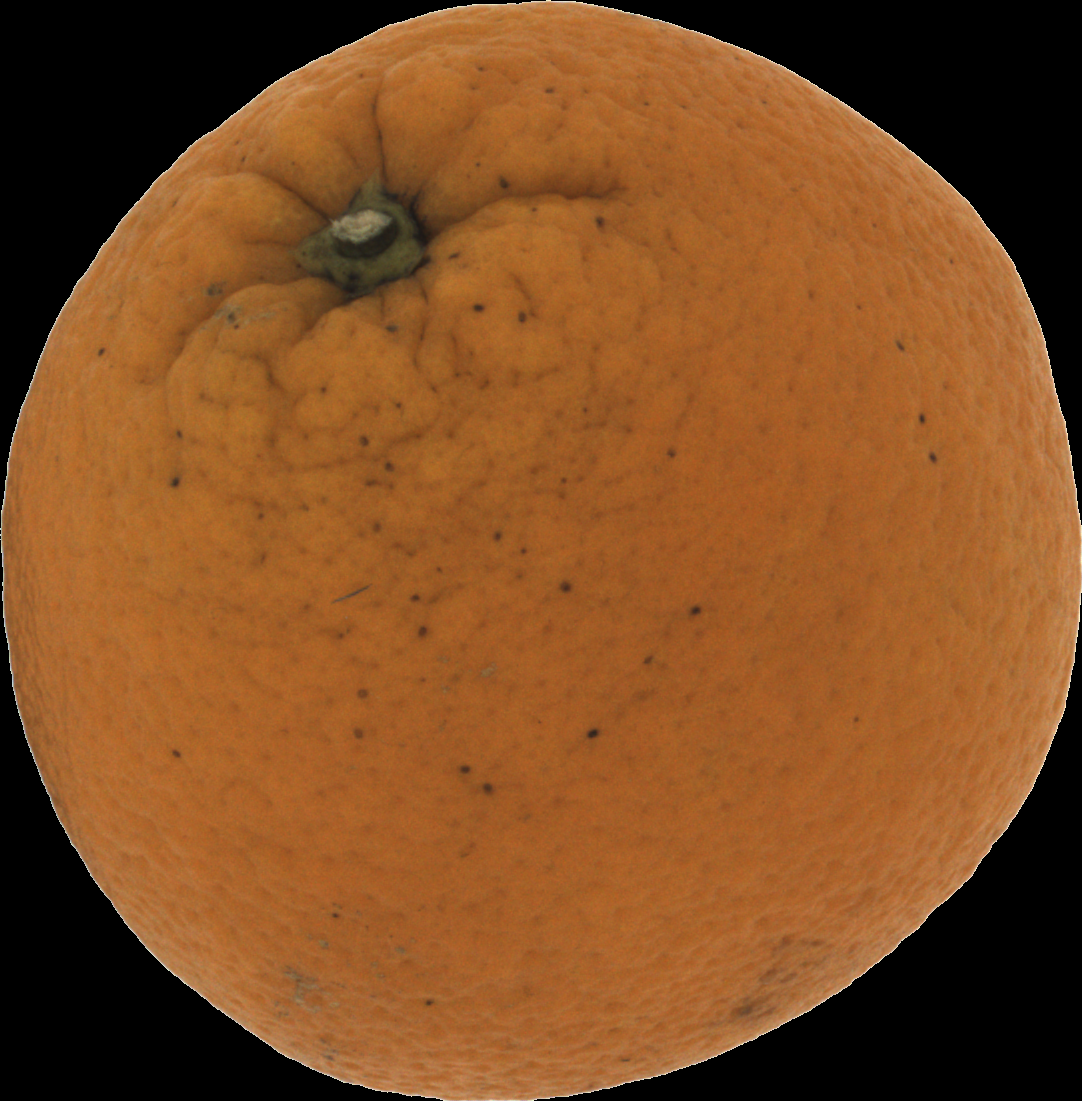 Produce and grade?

orange, bad
